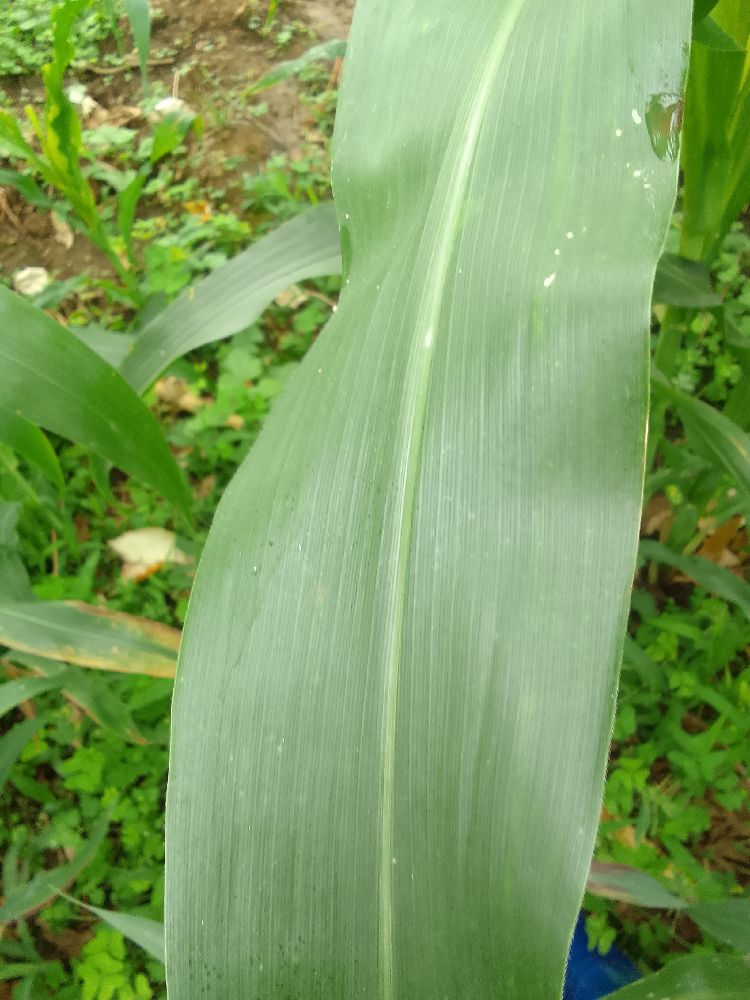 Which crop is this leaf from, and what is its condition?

maize, healthy
